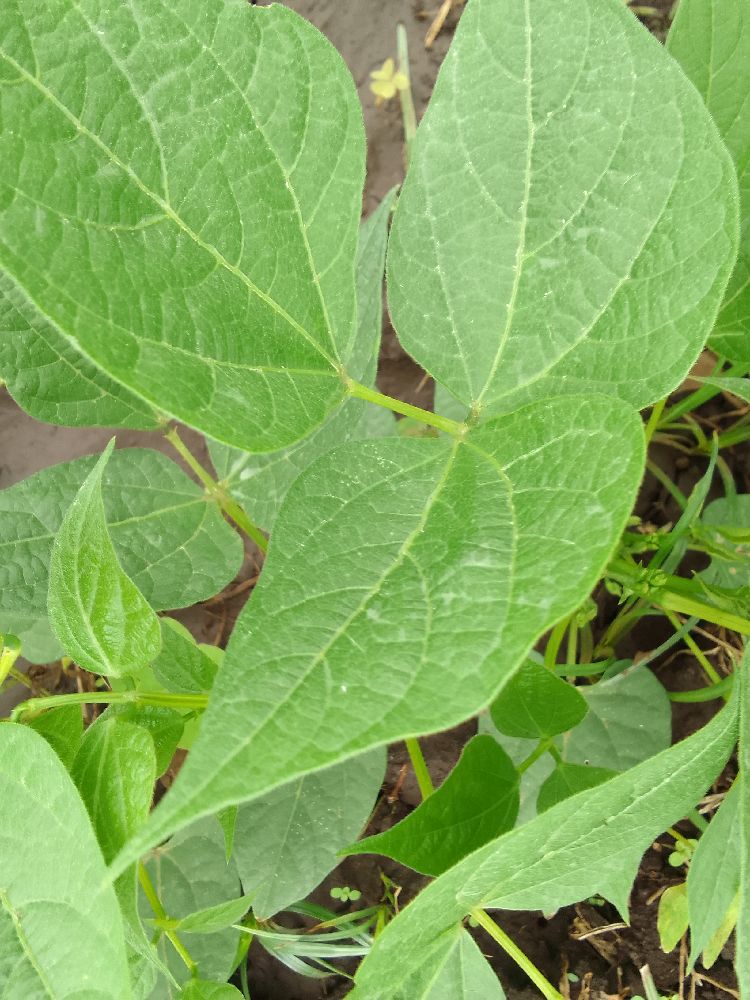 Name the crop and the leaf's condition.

common bean, healthy
